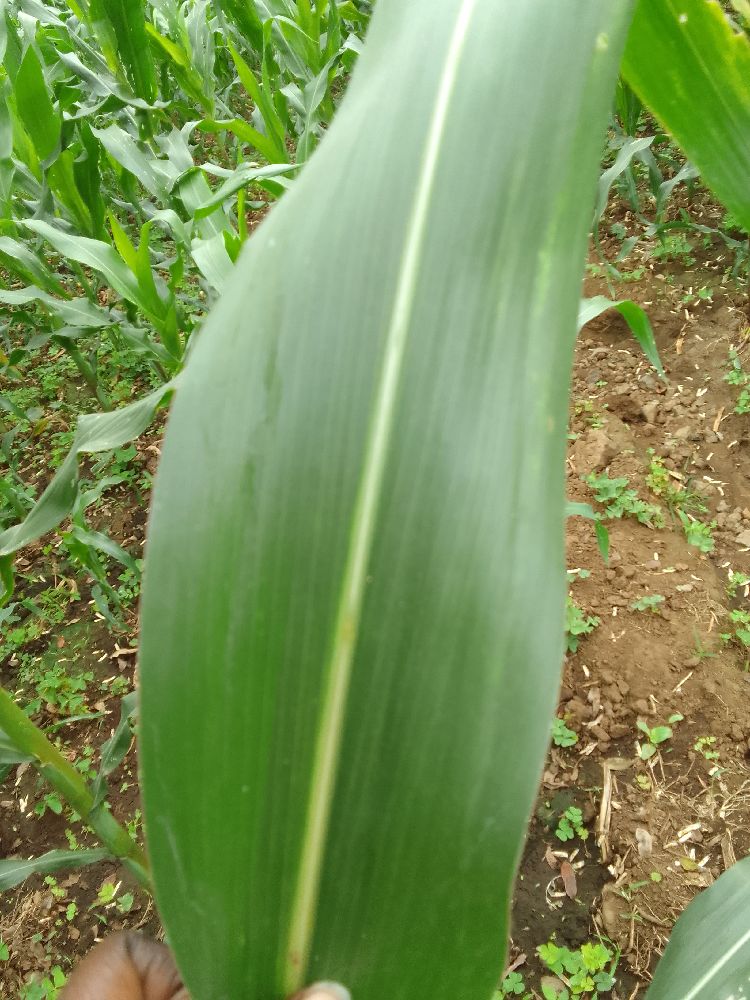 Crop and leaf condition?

maize, healthy
